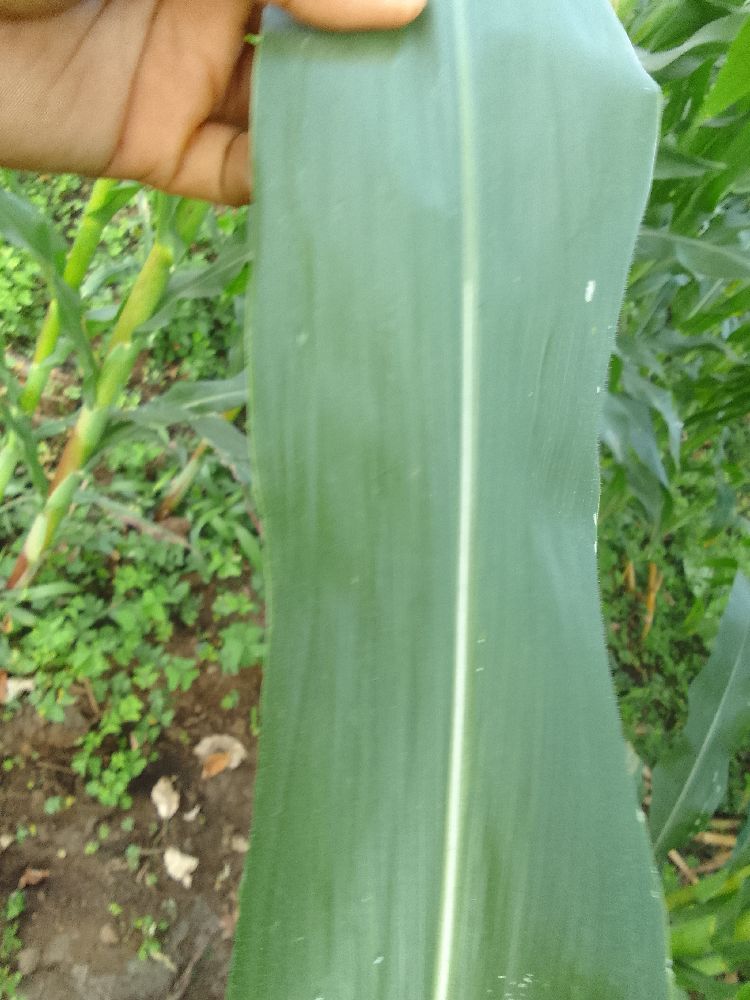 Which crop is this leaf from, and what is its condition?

maize, healthy
